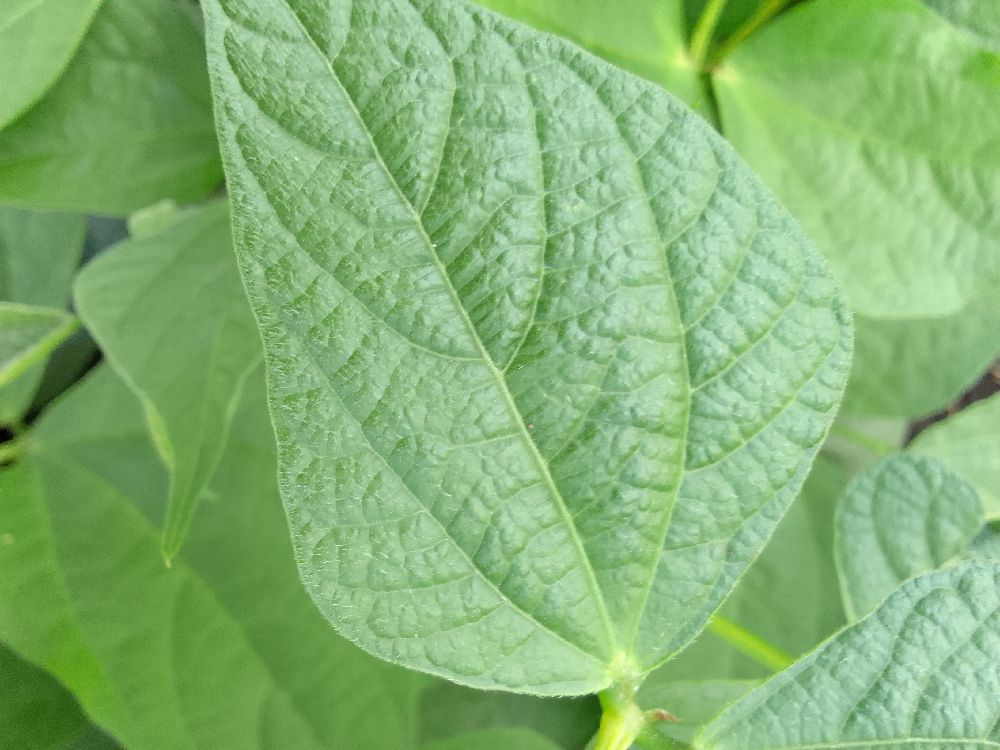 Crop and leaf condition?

common bean, healthy
